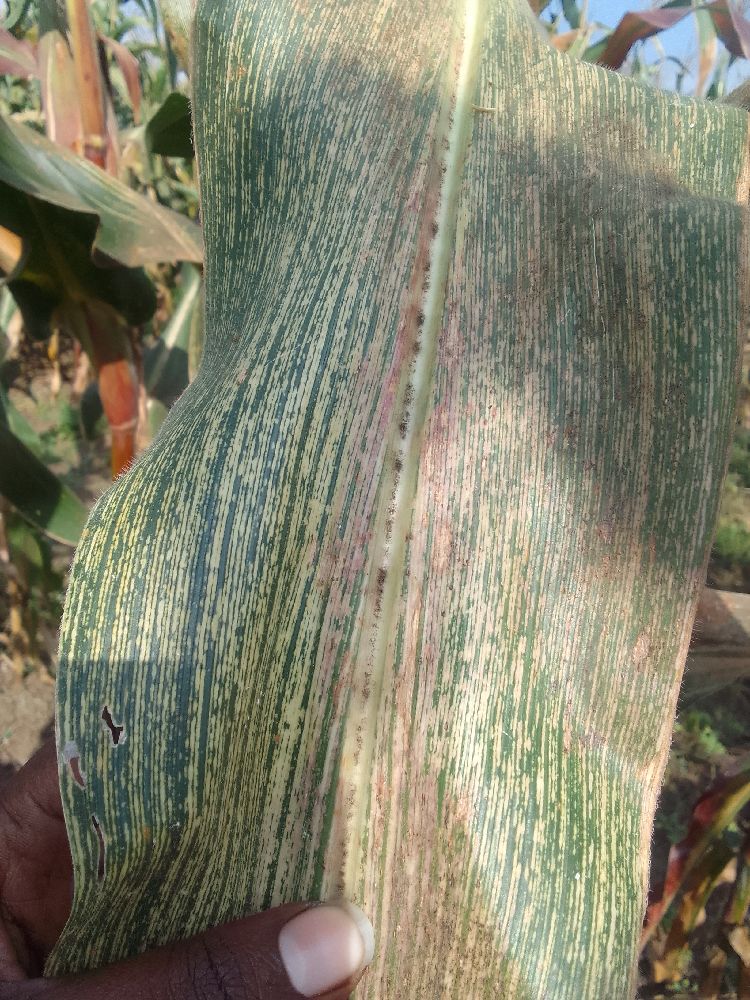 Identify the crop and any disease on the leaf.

maize, maize streak virus
